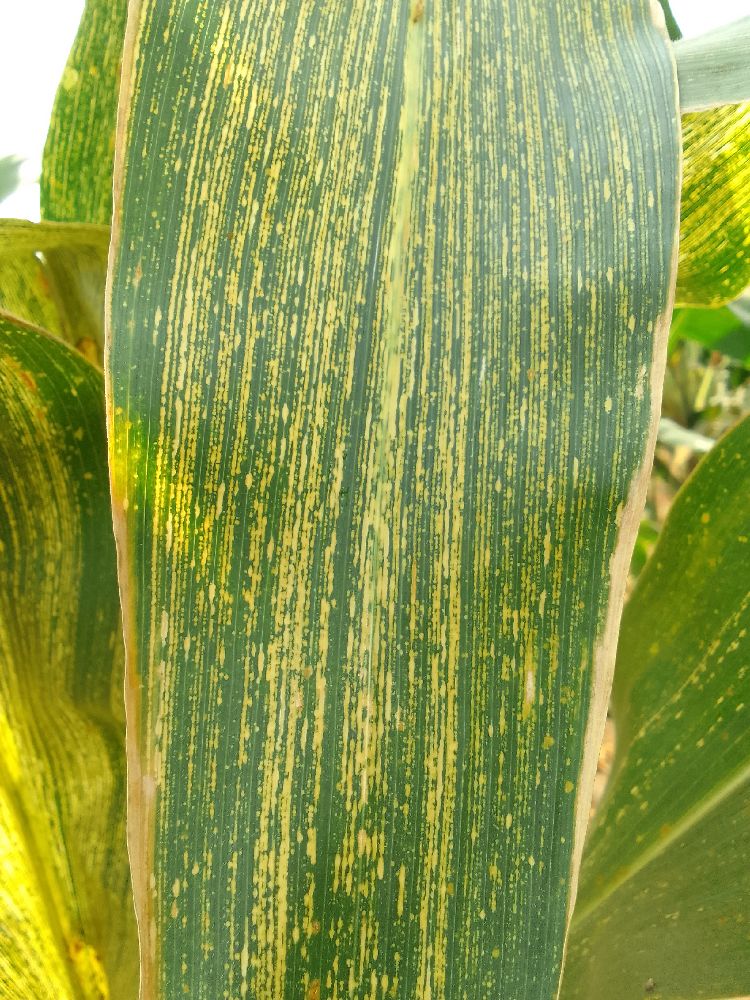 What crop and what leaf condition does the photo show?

maize, maize streak virus
